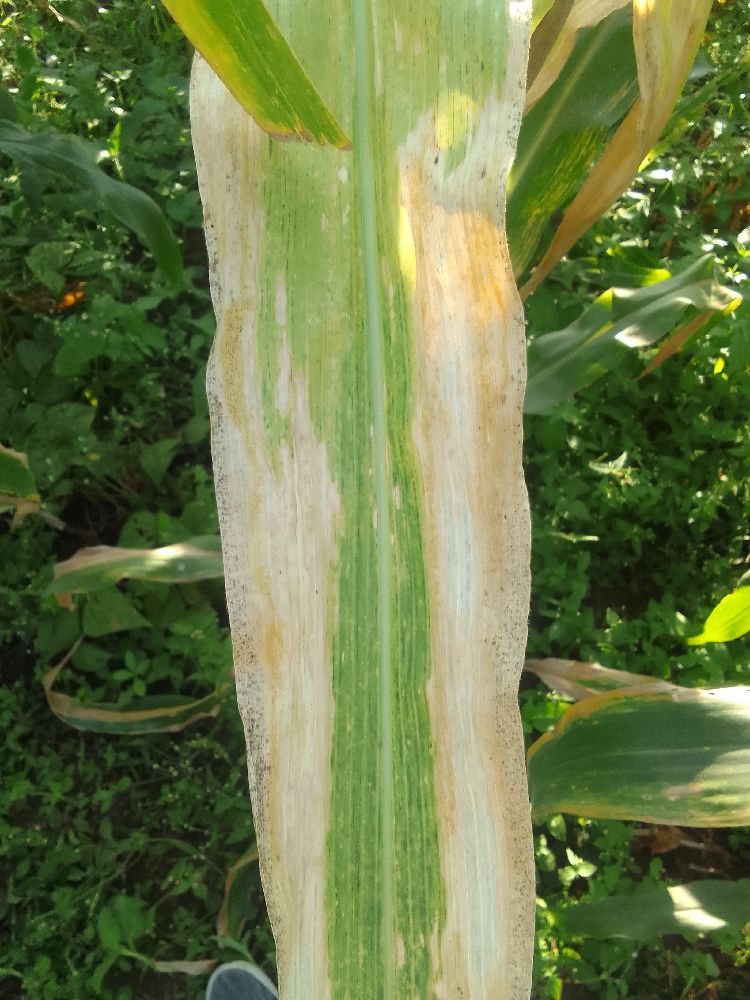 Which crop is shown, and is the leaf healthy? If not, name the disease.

maize, maize lethal necrosis
